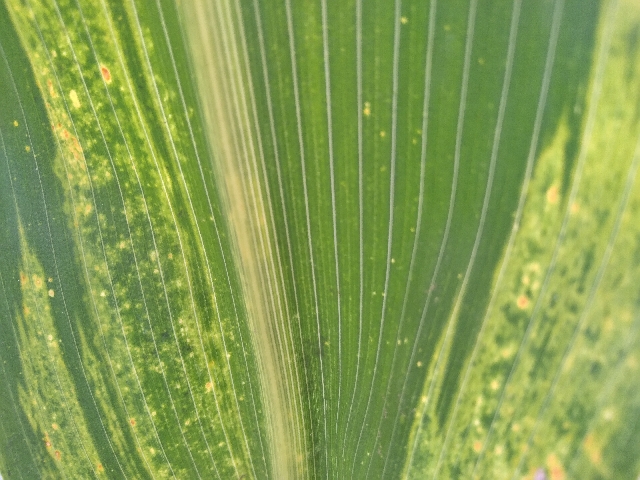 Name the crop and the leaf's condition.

maize, maize lethal necrosis
